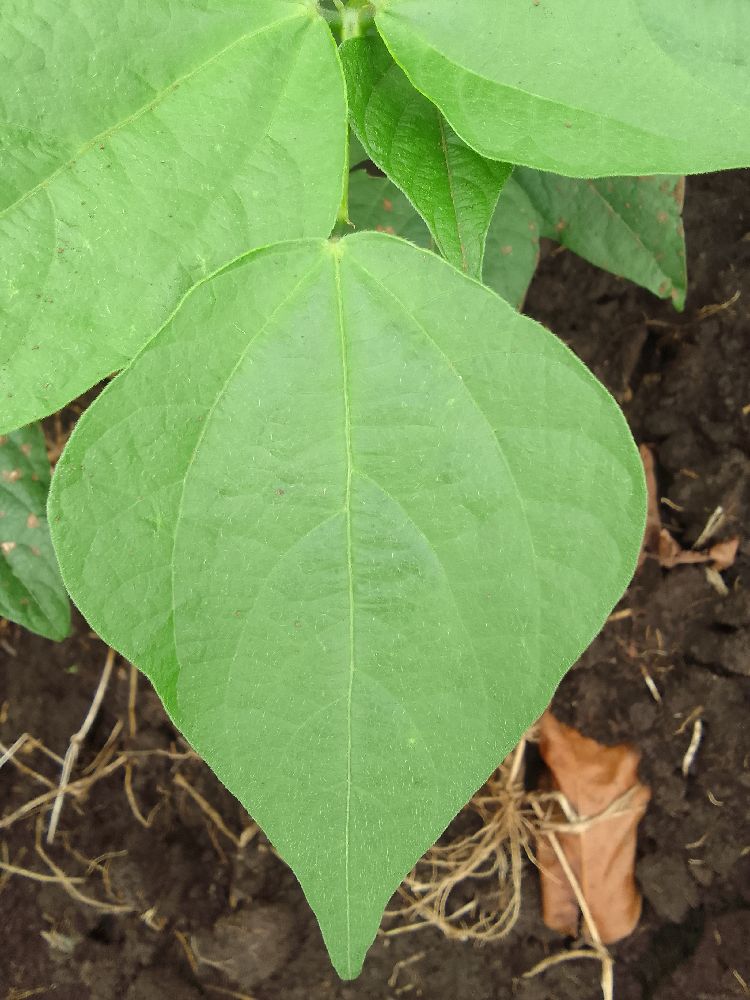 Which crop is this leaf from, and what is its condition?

common bean, healthy
